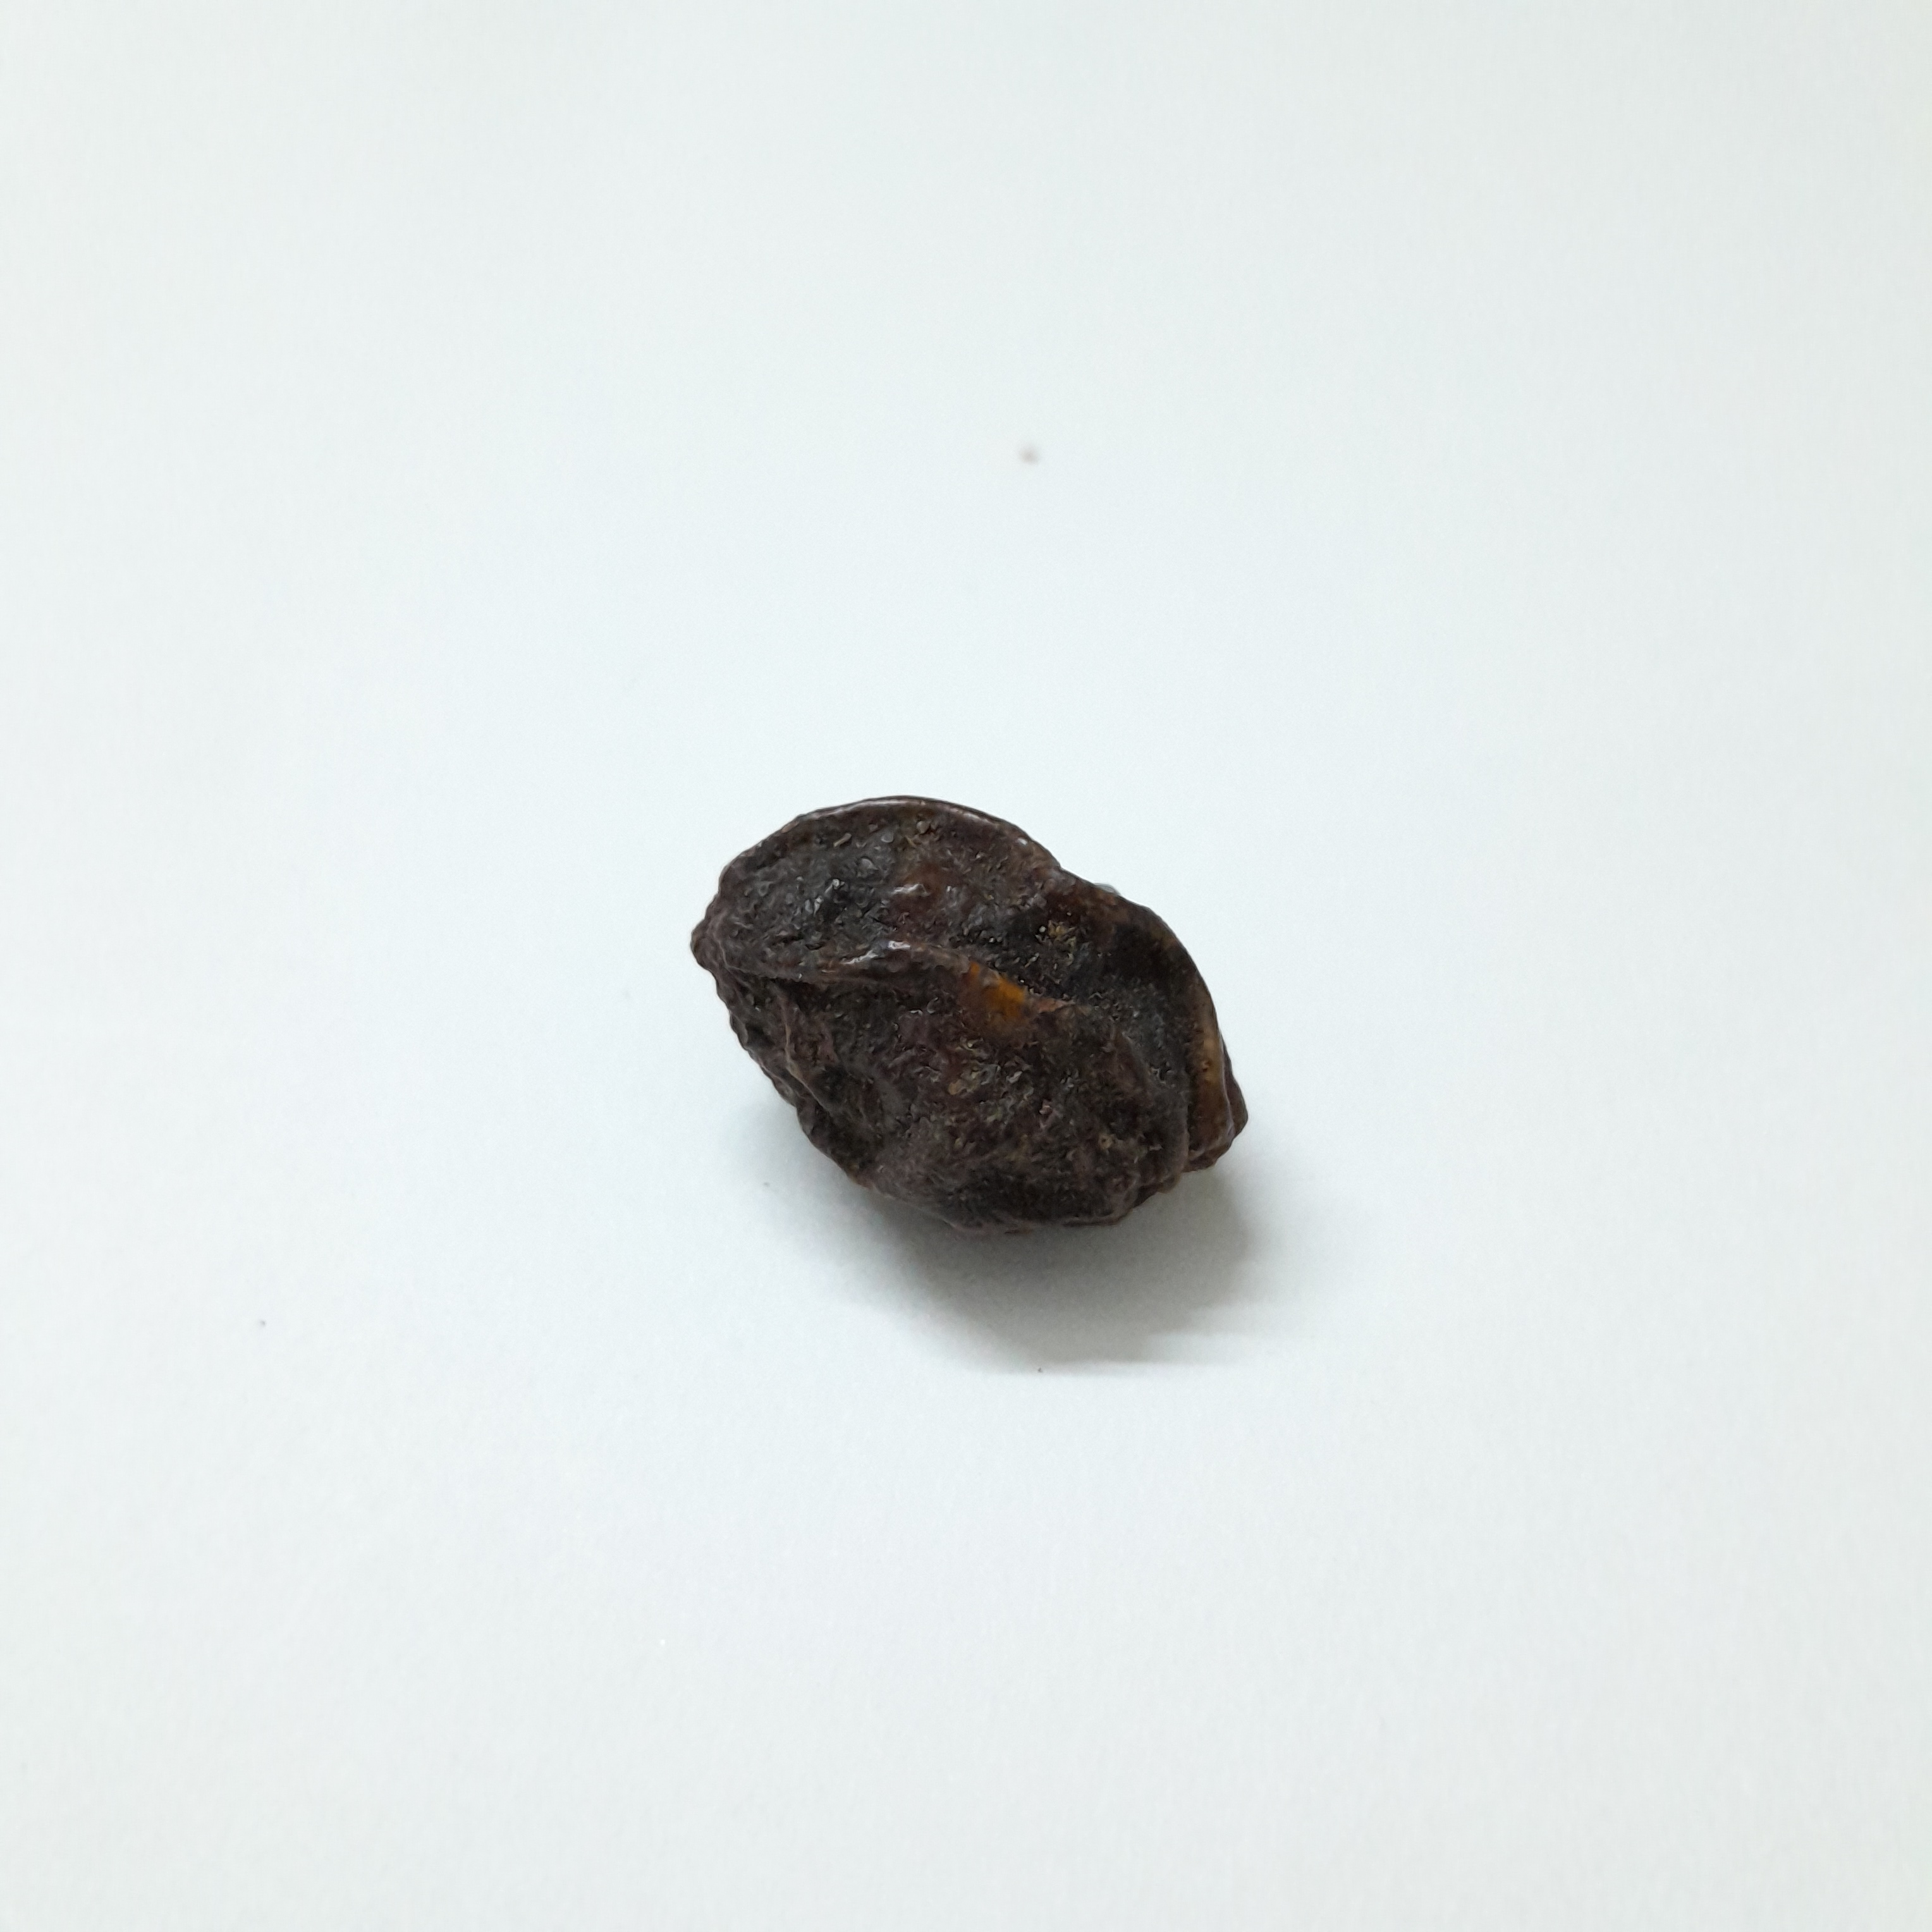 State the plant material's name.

kadukharik
